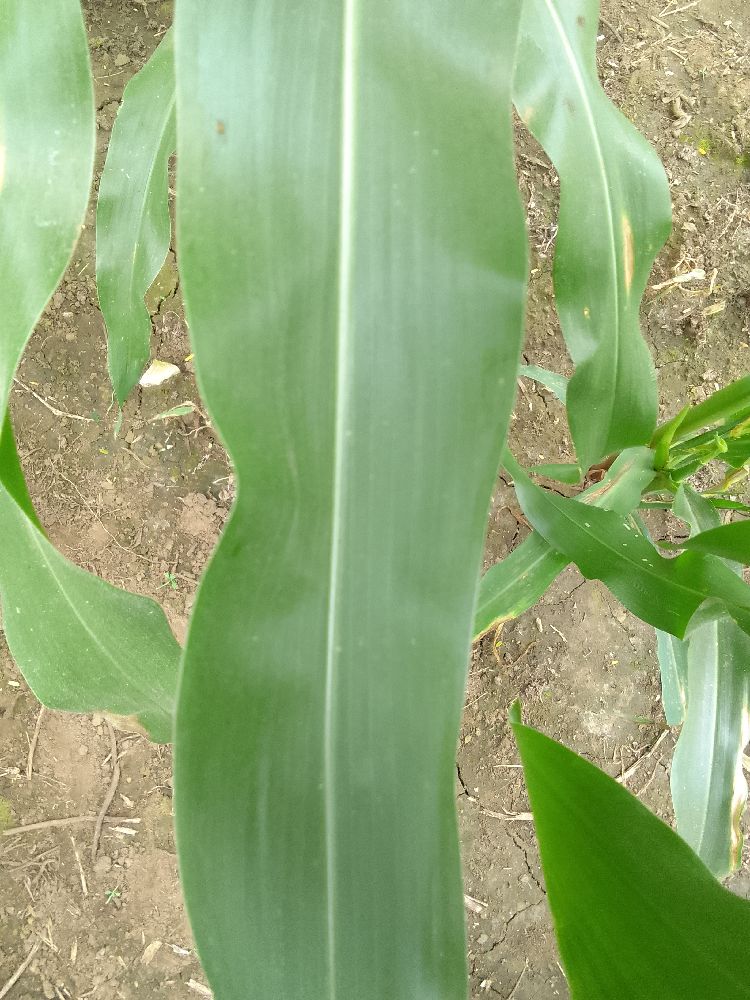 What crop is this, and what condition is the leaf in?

maize, healthy
